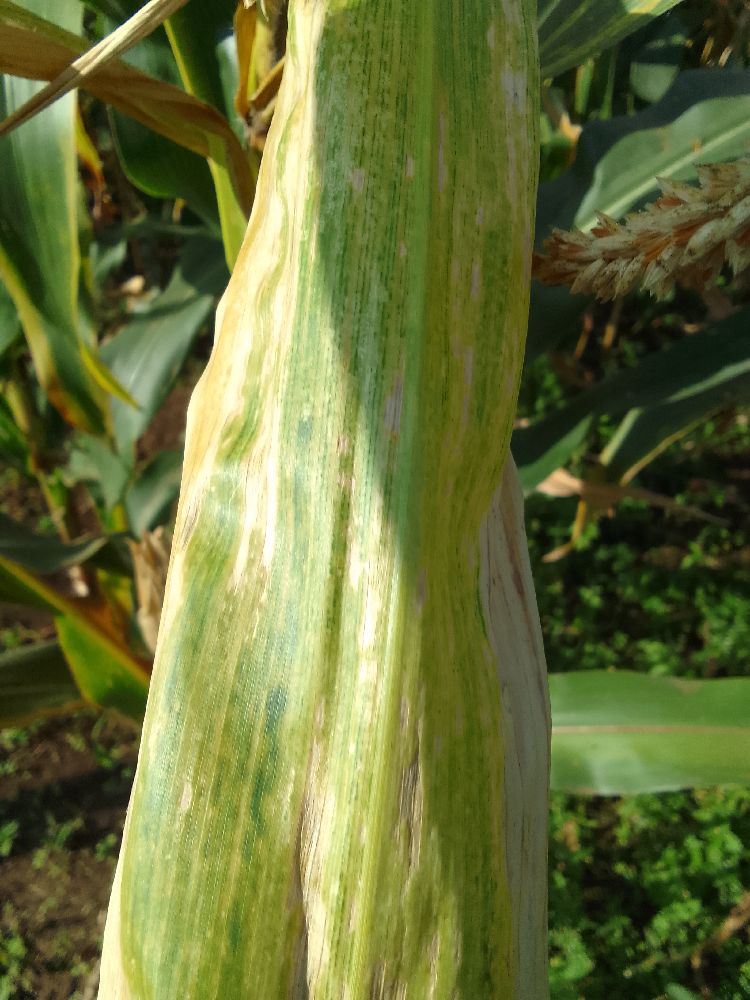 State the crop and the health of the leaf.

maize, maize lethal necrosis
